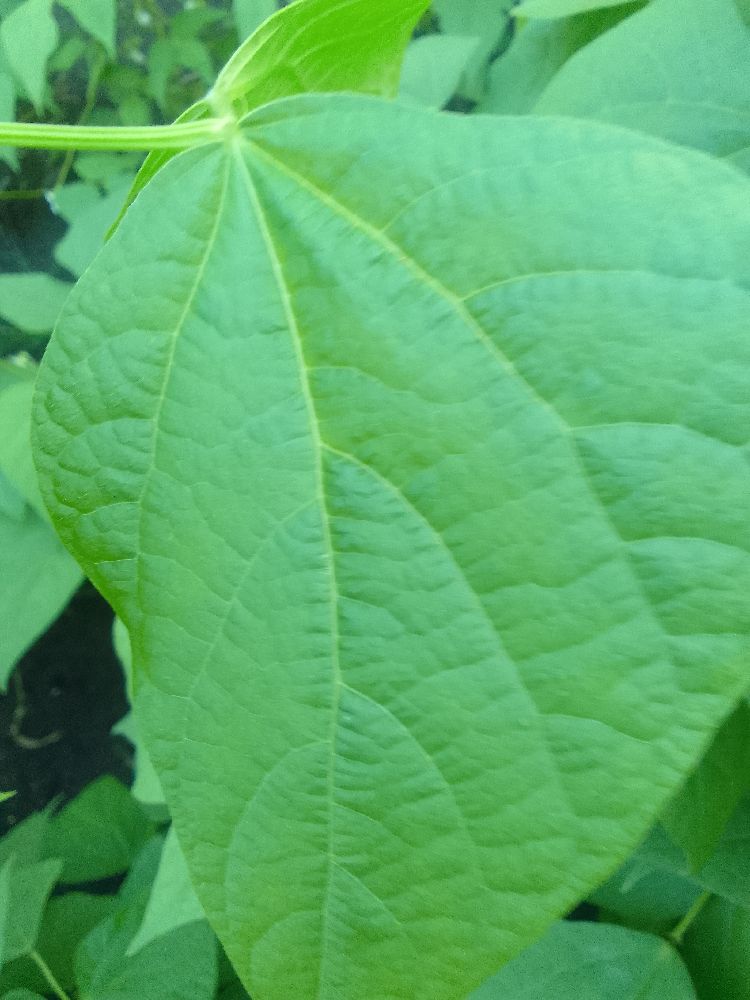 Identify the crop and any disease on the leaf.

common bean, healthy
